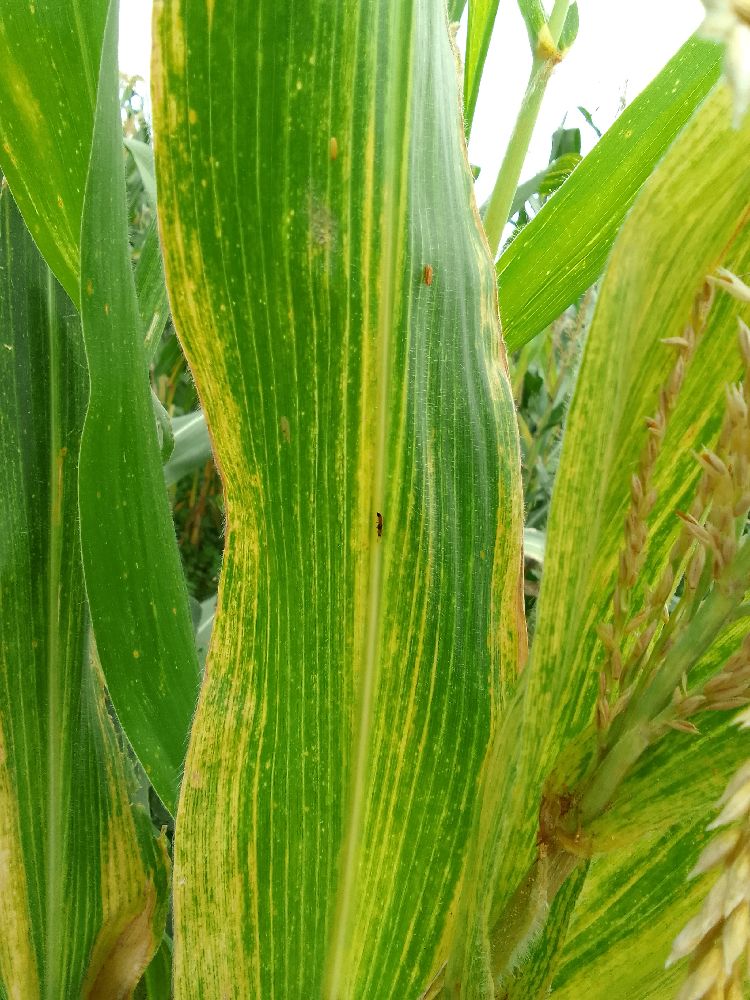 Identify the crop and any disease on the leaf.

maize, maize lethal necrosis
